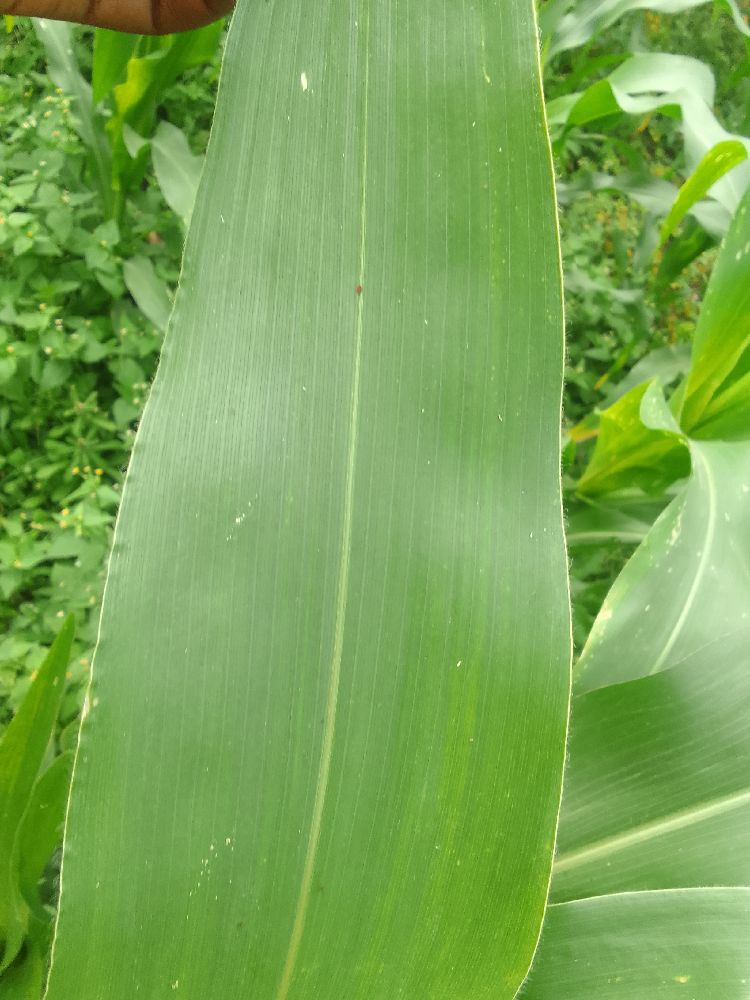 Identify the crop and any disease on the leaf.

maize, healthy
